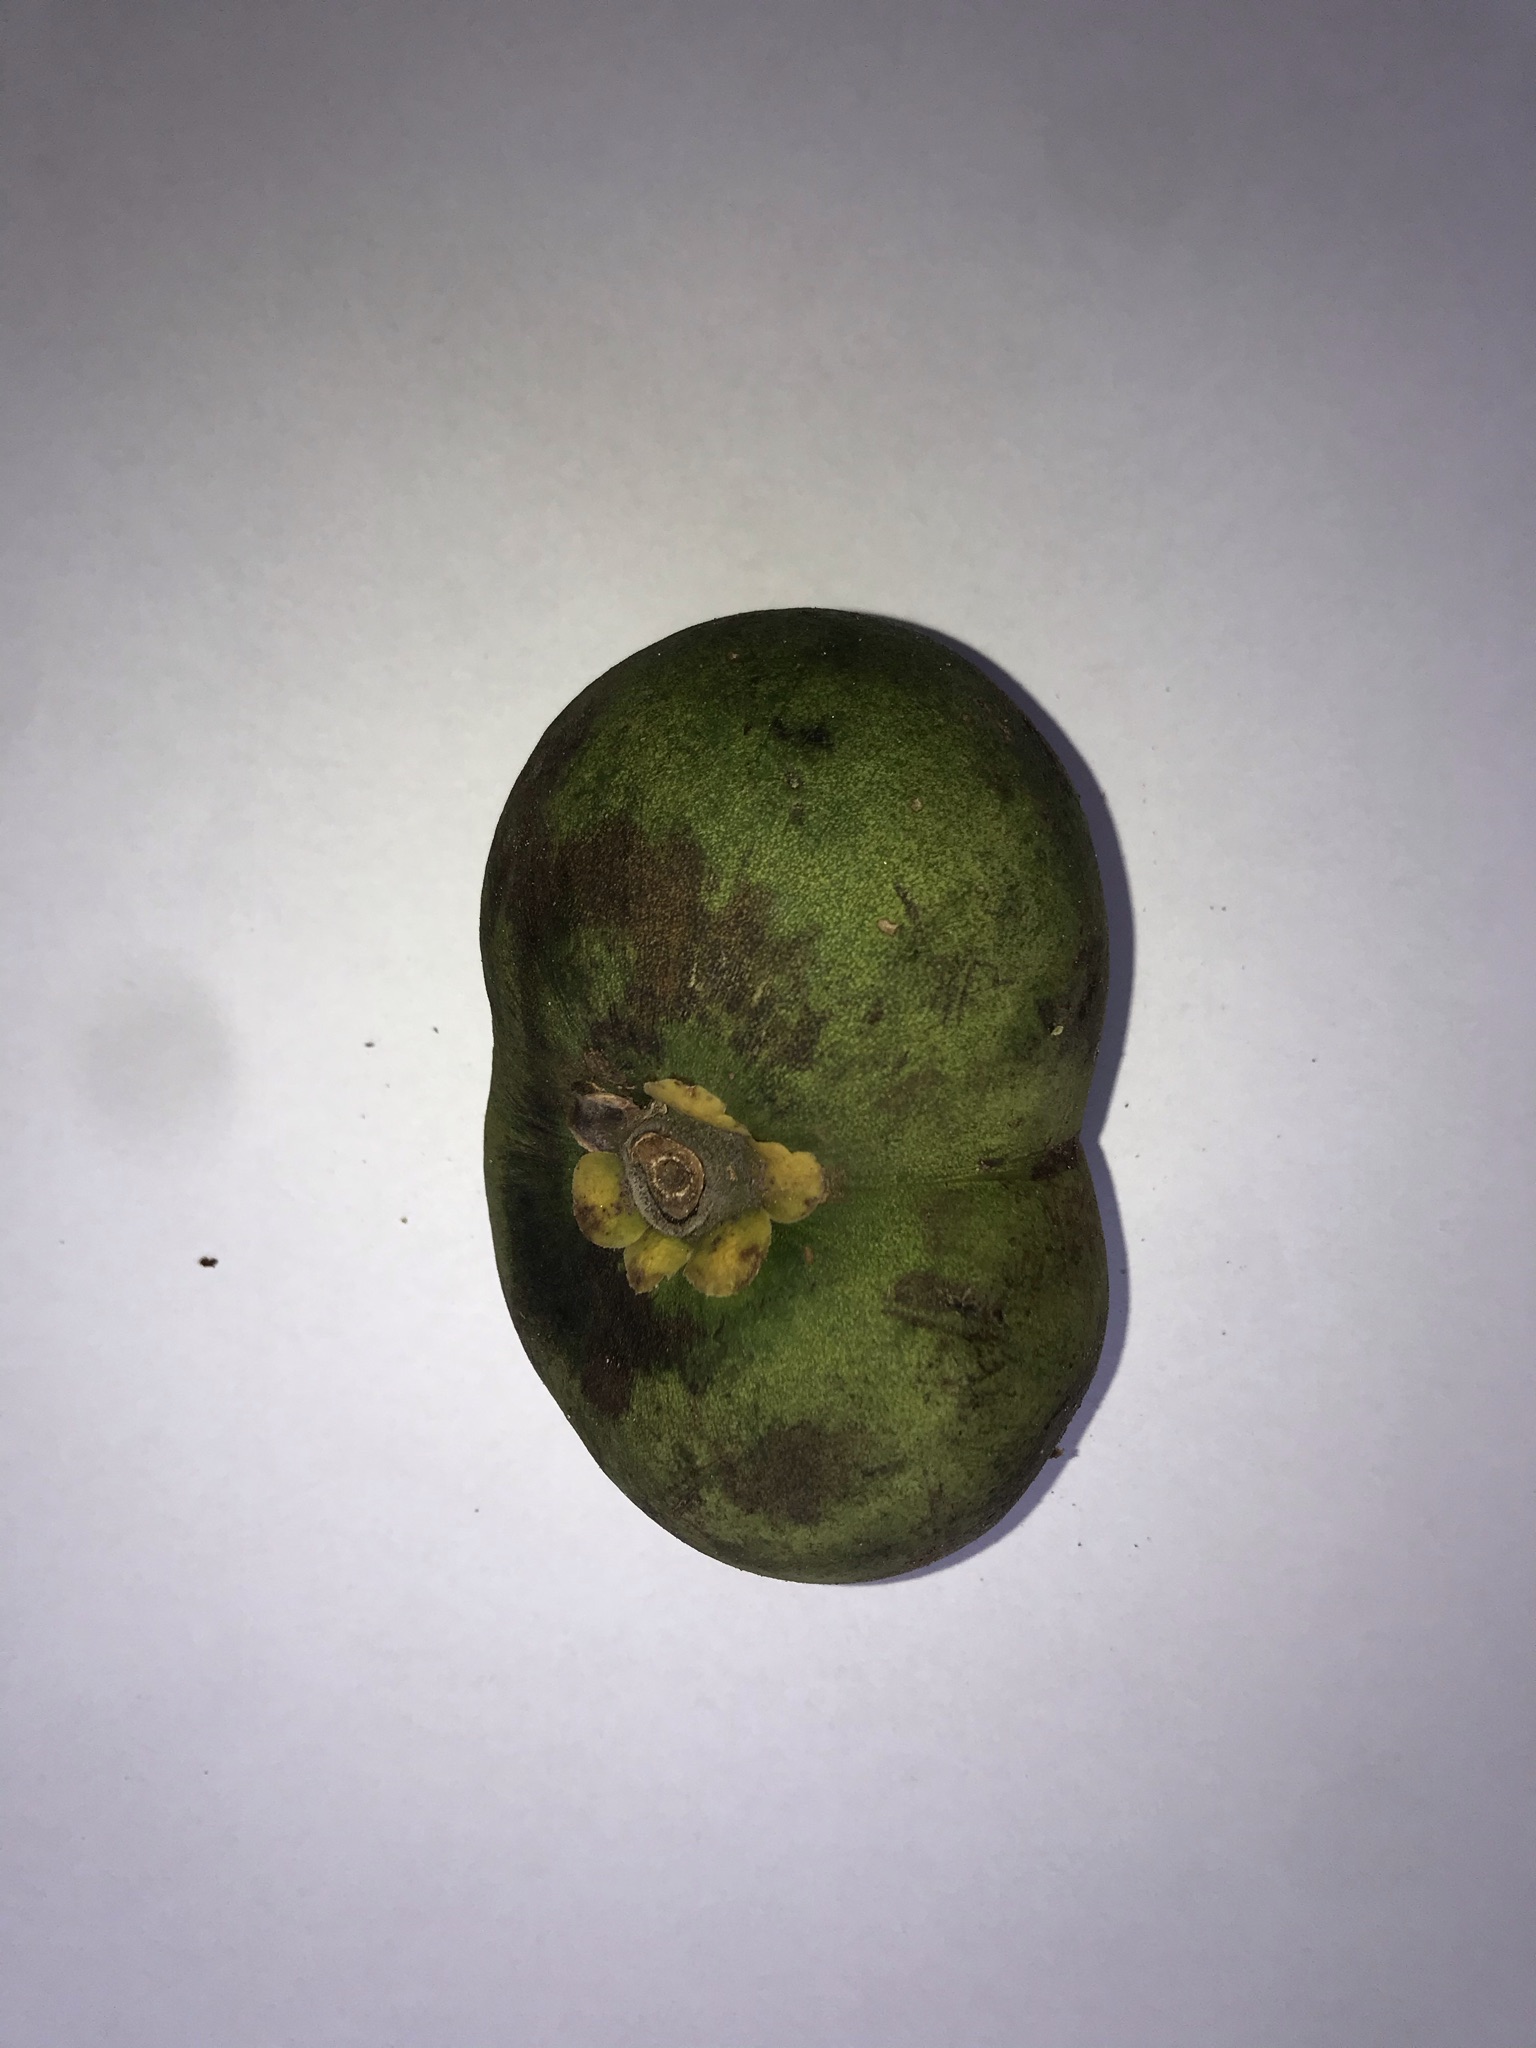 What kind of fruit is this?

pequi
